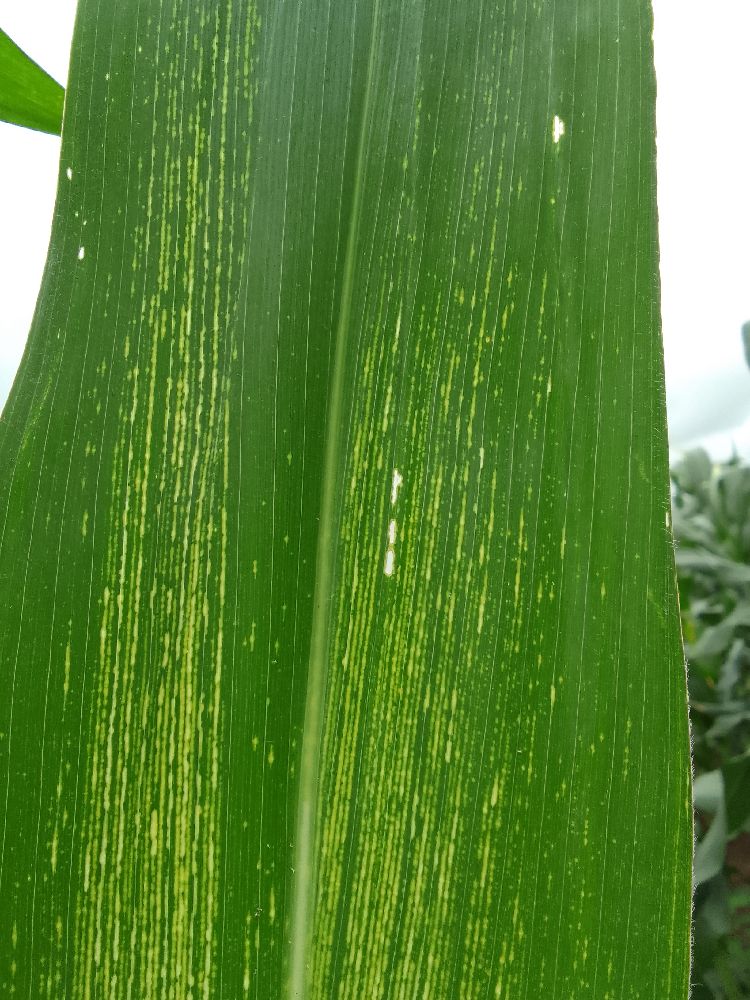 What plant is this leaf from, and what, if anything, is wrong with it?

maize, maize streak virus
